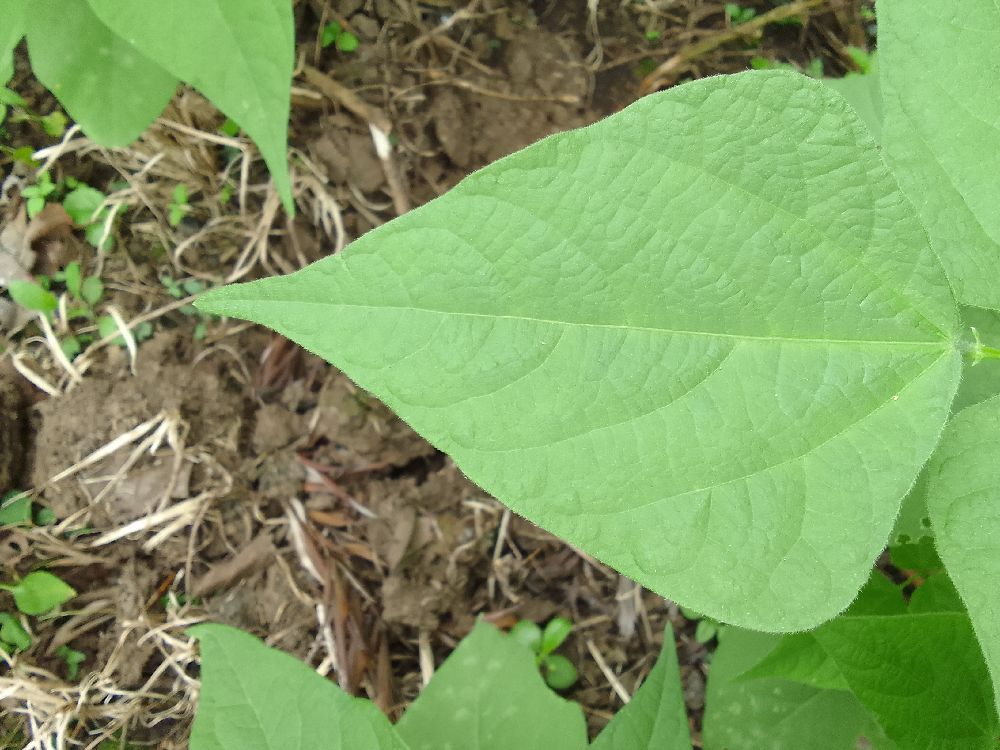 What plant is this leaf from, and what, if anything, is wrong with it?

common bean, healthy
